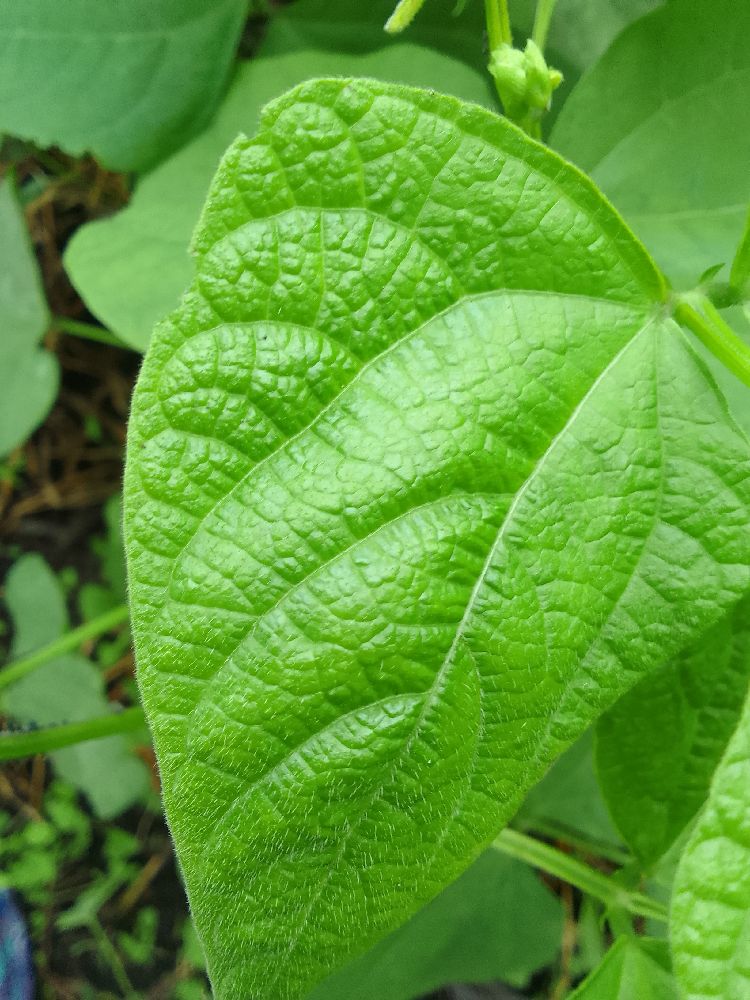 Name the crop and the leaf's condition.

common bean, healthy
